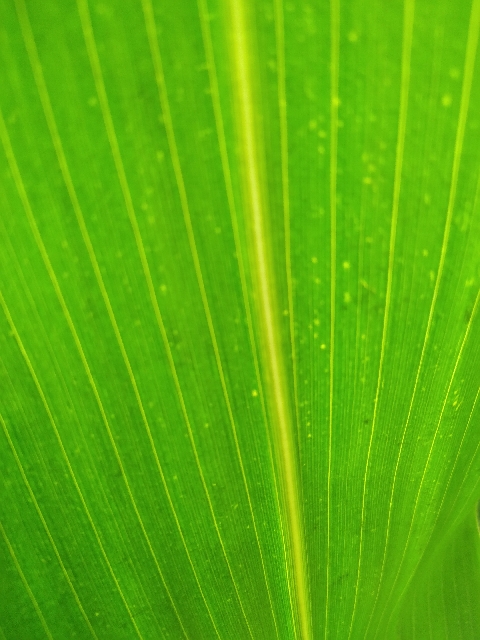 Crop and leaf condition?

maize, healthy
